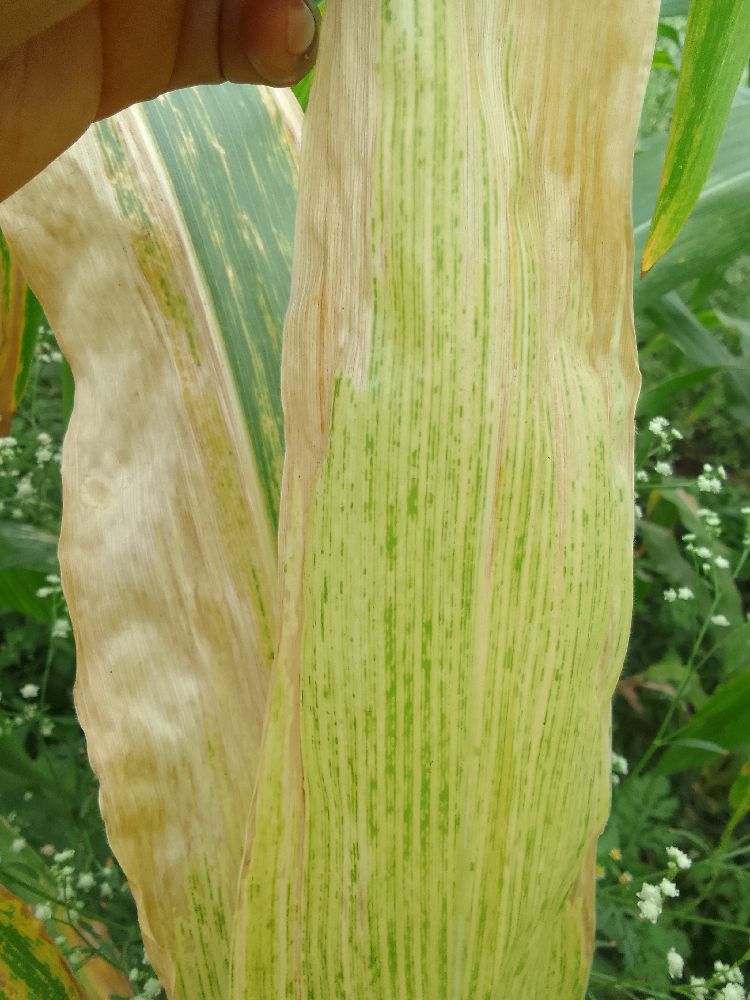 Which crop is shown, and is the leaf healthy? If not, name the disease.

maize, maize lethal necrosis
